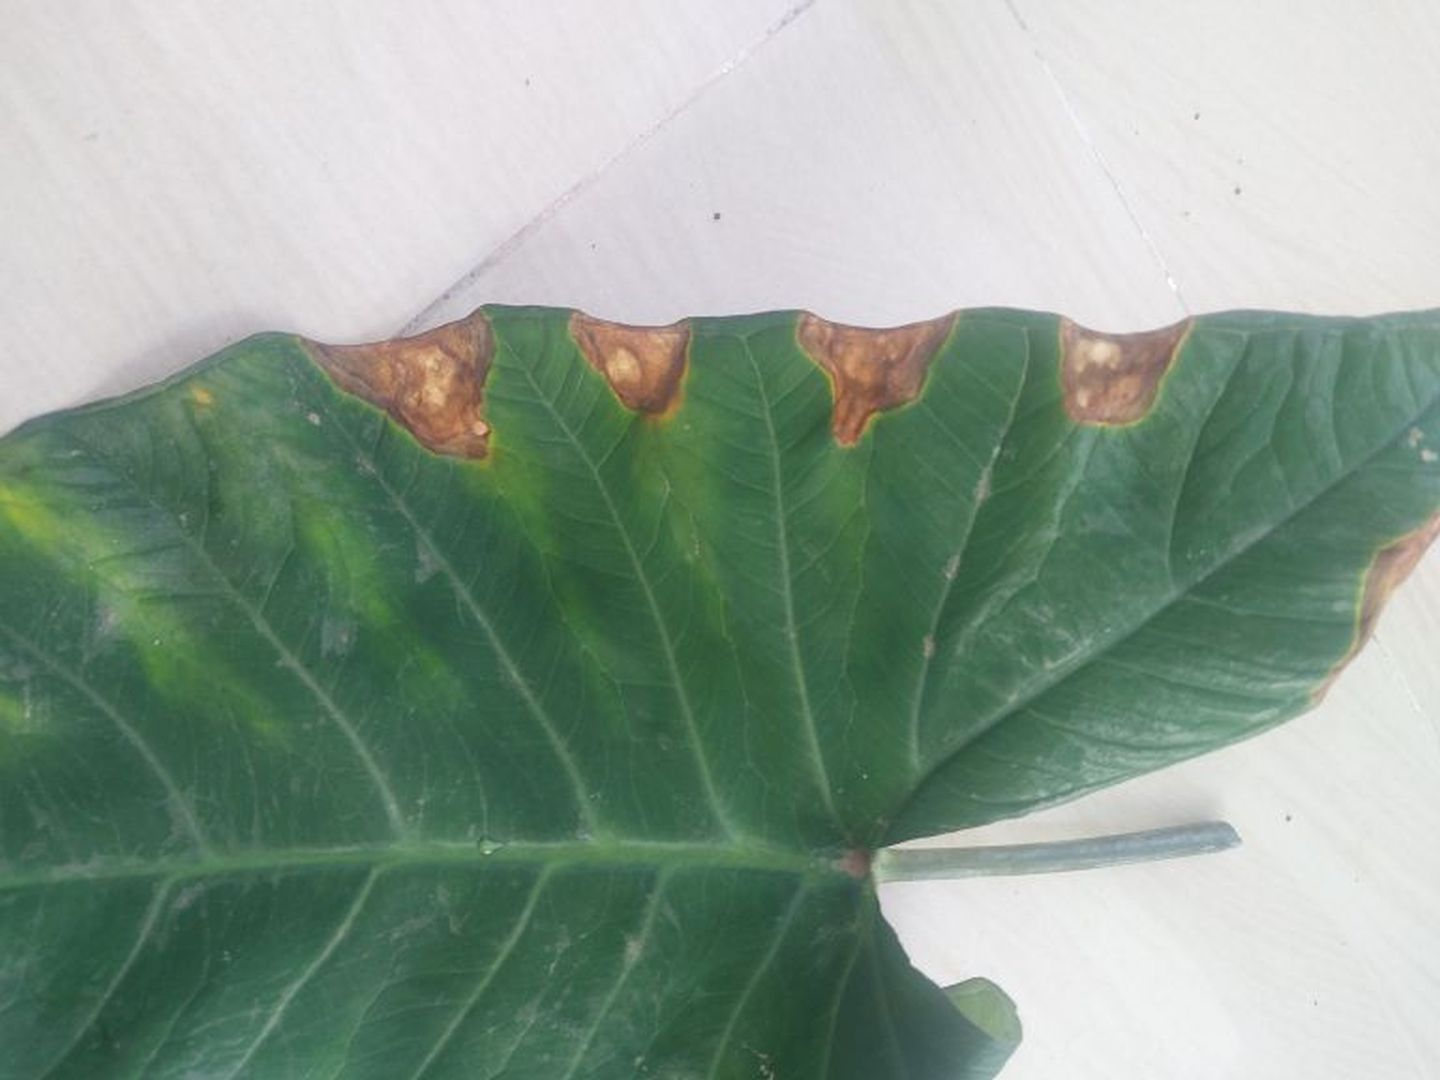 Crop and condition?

taro, leaf blight
